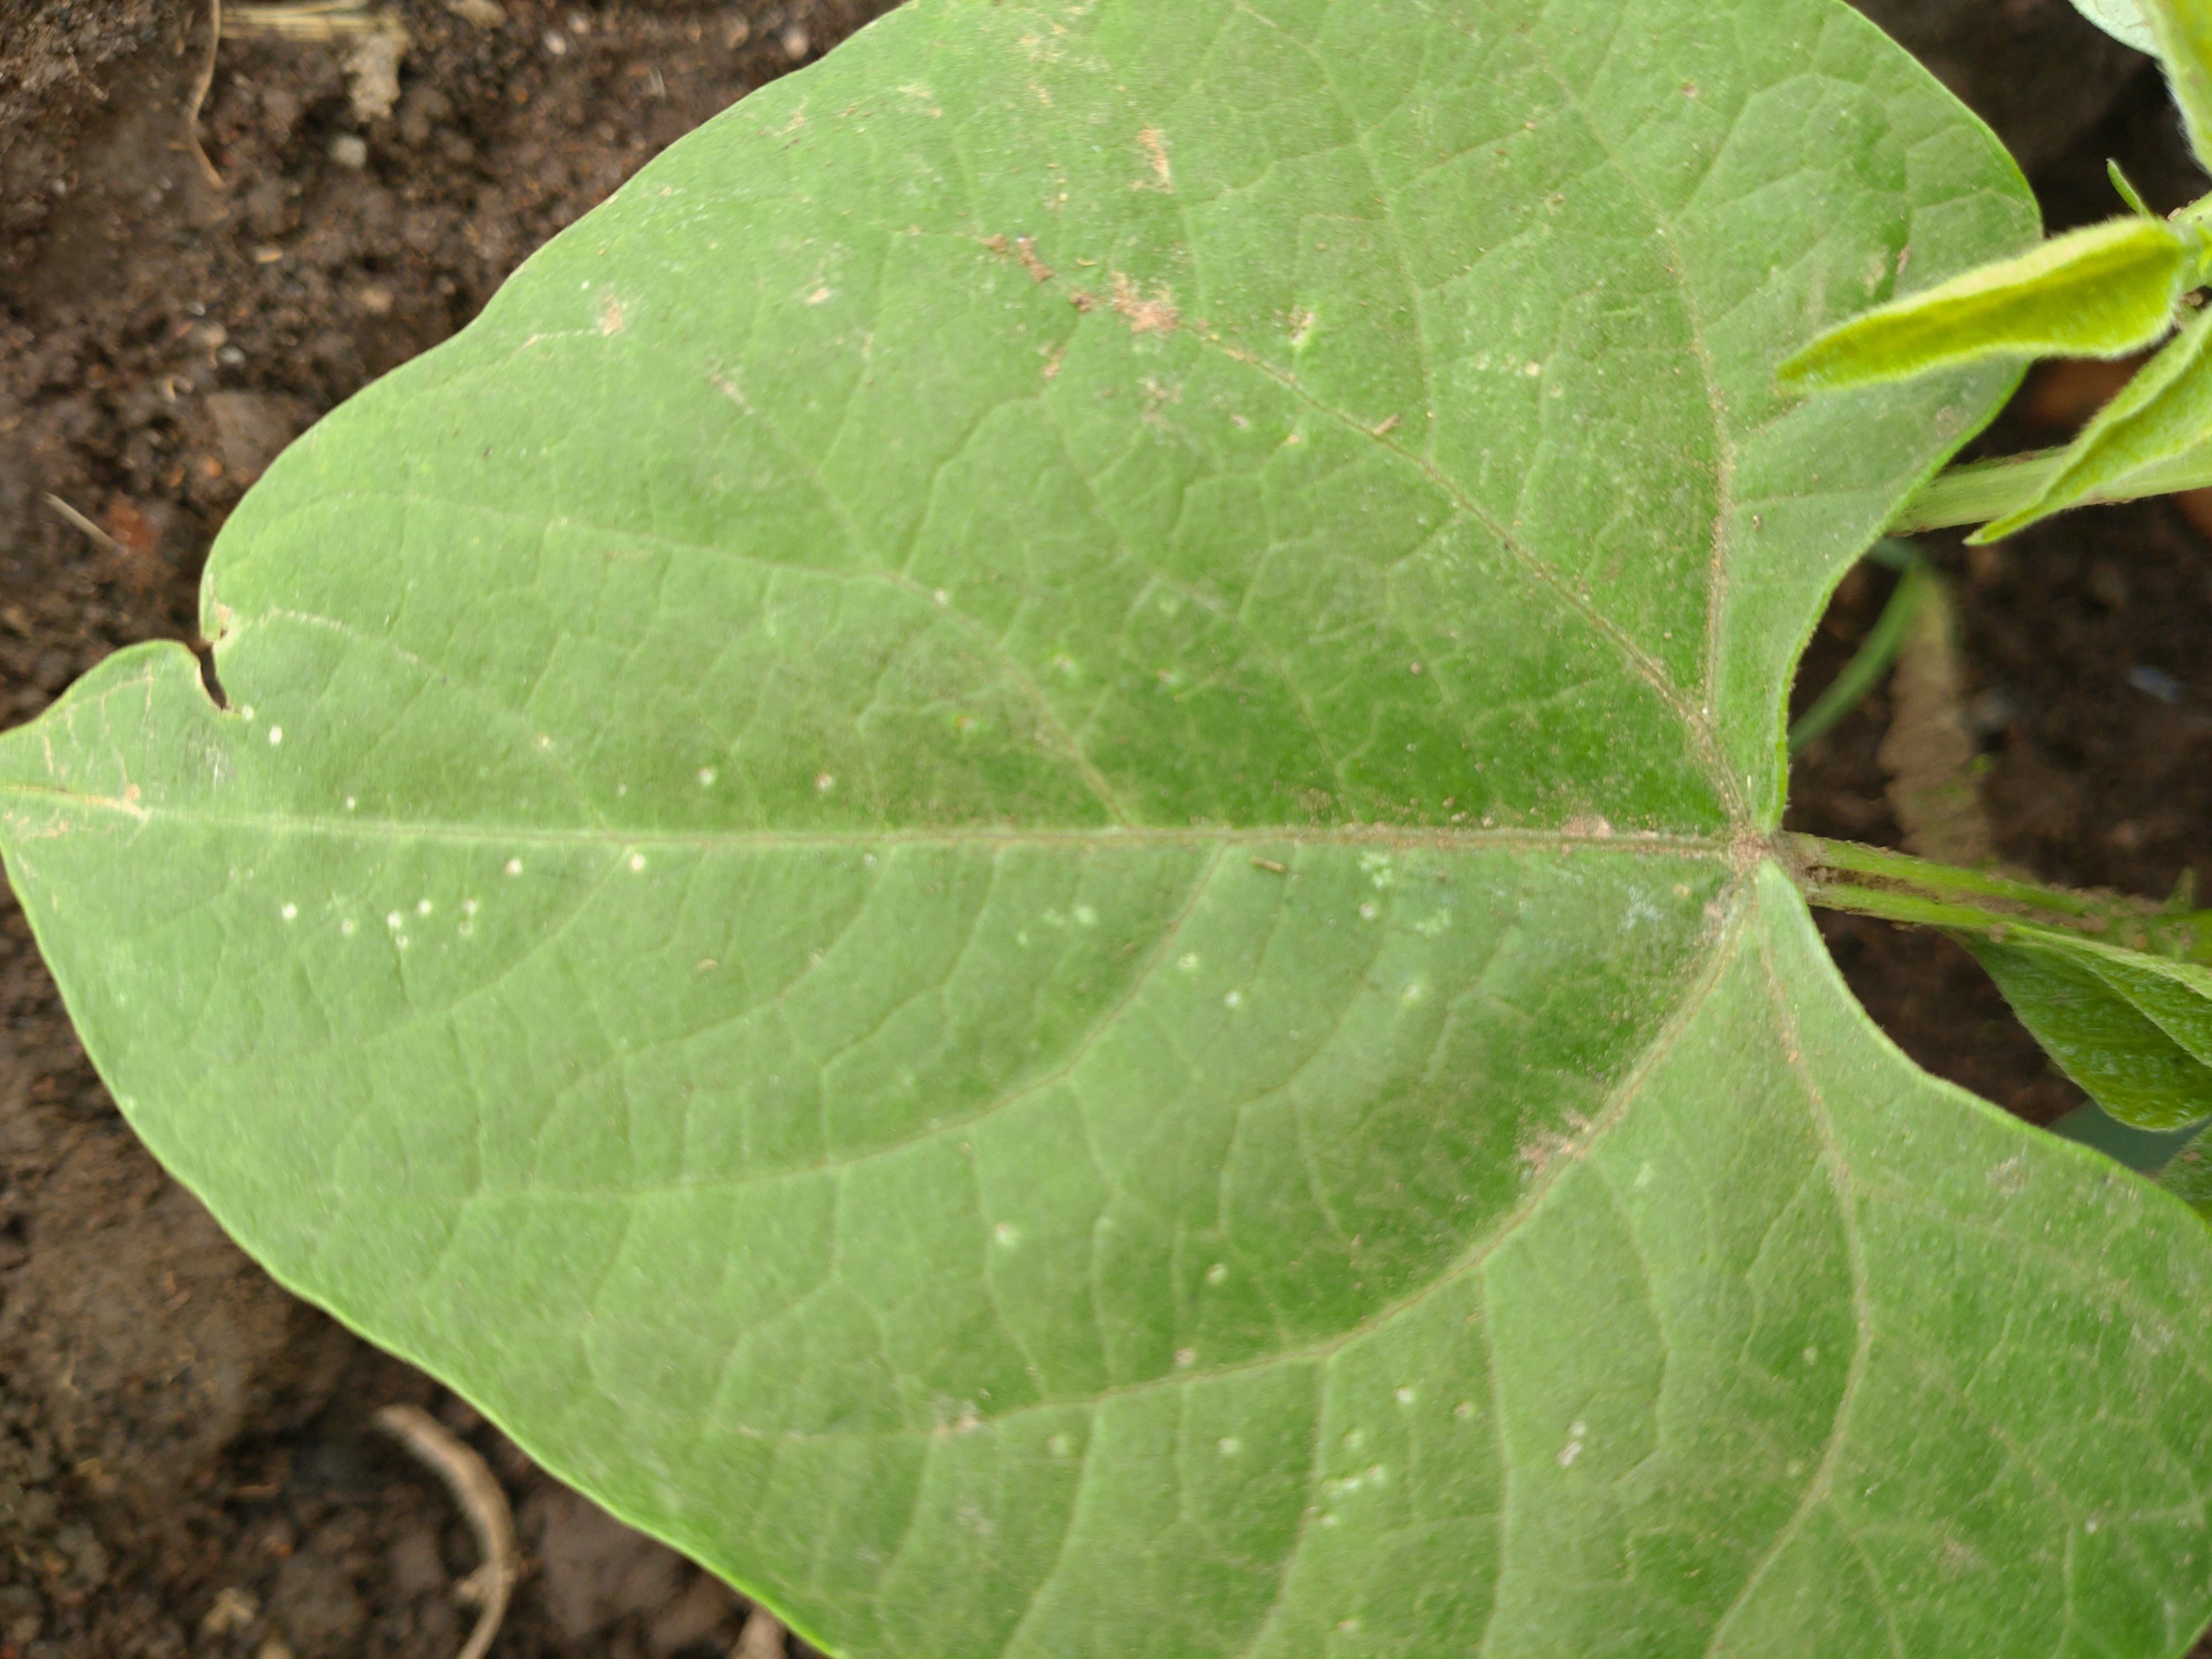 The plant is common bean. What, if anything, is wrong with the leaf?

healthy
